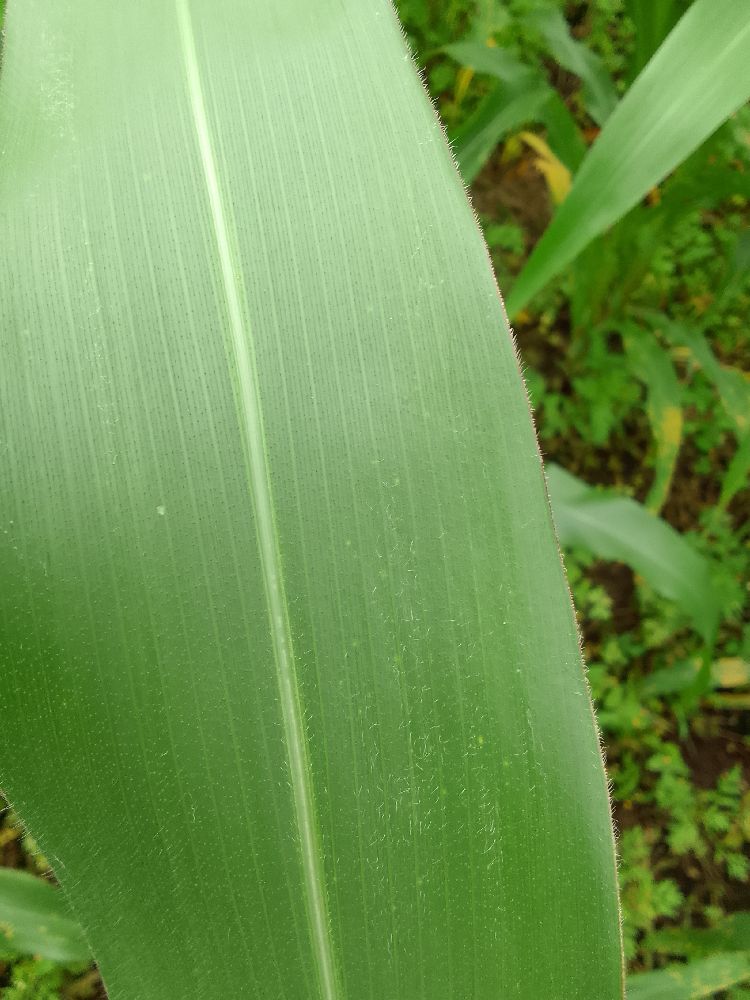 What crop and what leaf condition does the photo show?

maize, healthy
